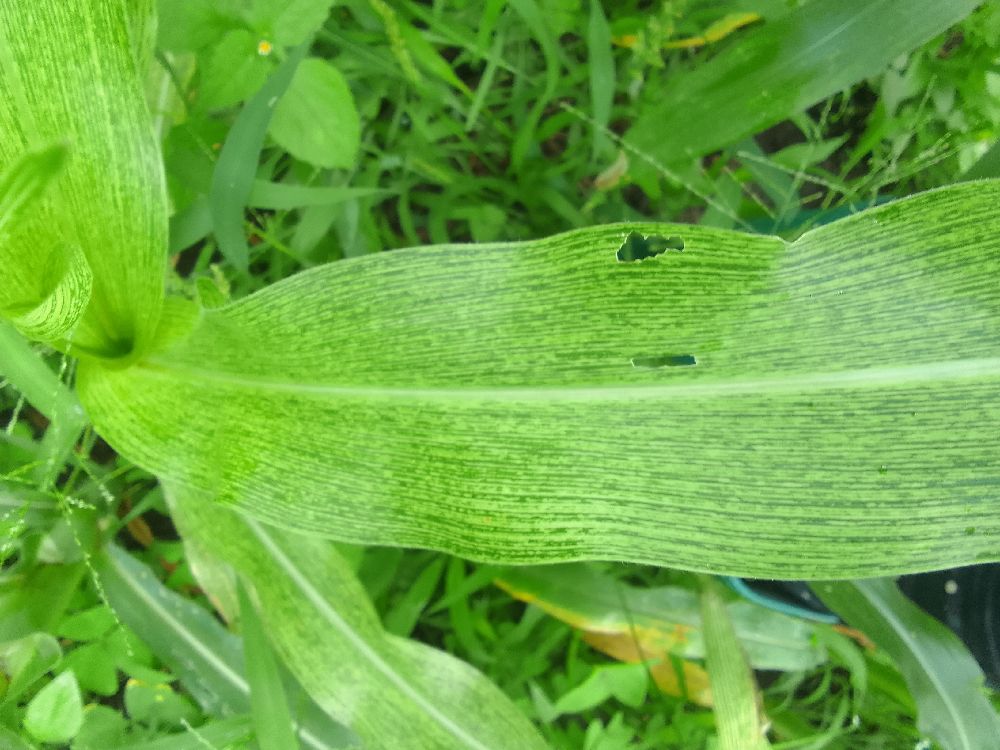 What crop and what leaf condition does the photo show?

maize, maize streak virus
